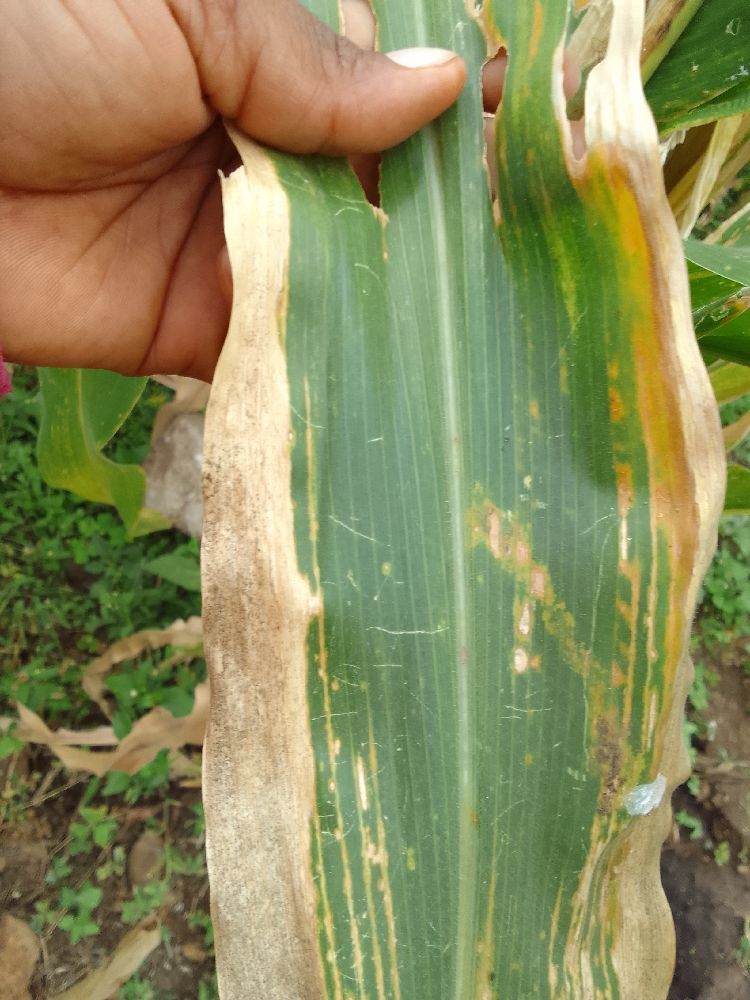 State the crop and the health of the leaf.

maize, maize lethal necrosis
